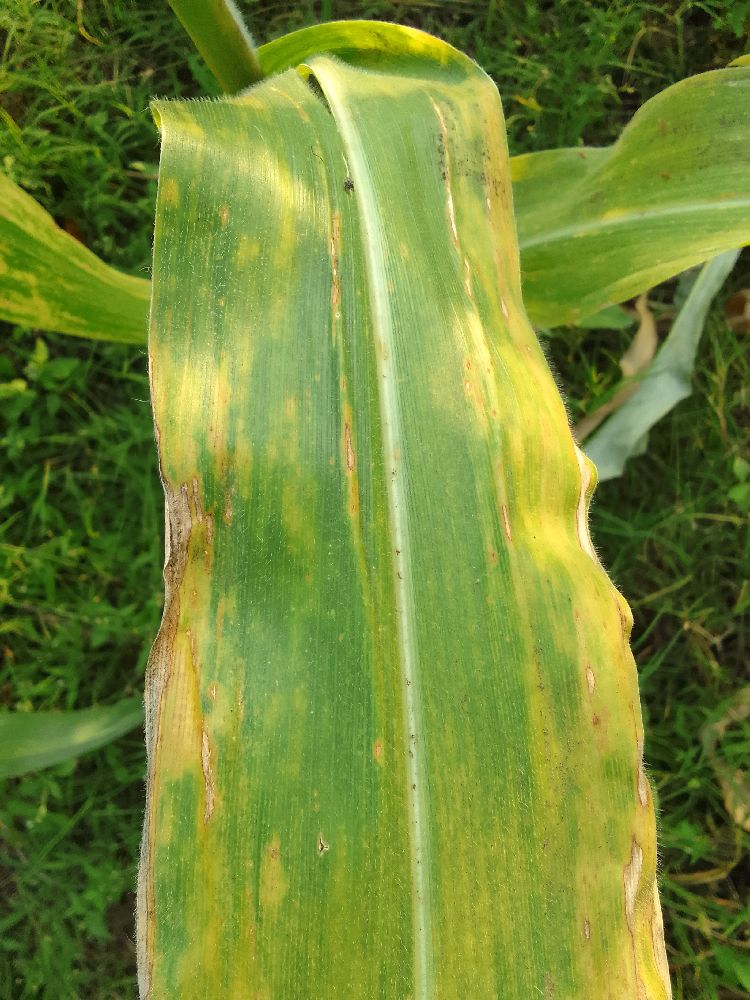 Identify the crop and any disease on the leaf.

maize, maize lethal necrosis
